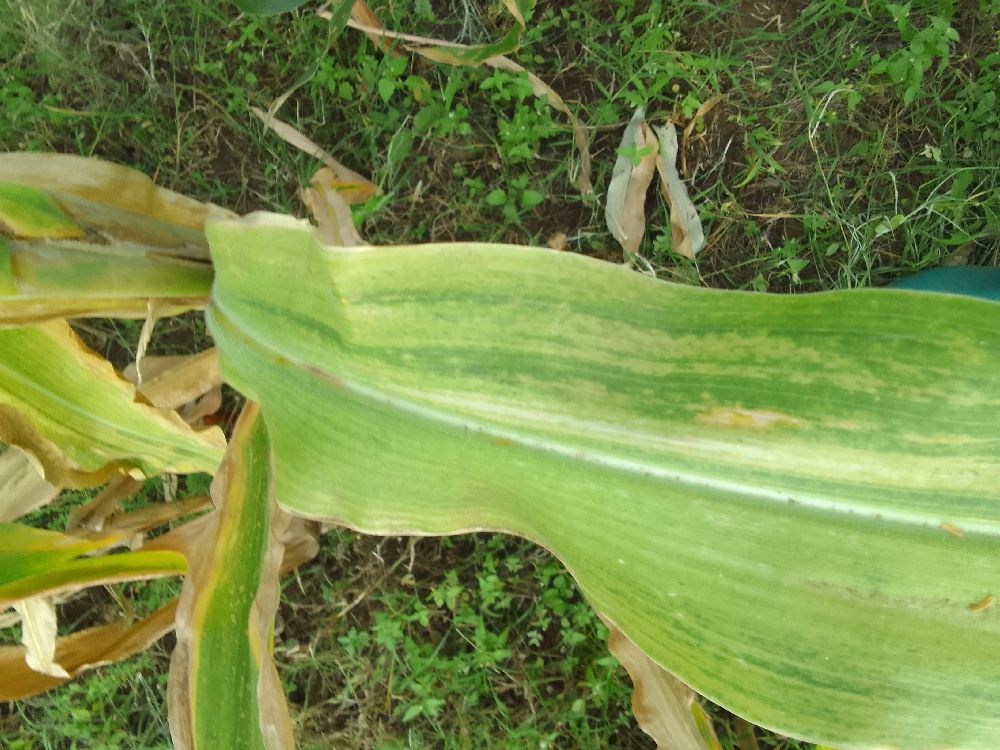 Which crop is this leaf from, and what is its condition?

maize, maize lethal necrosis
